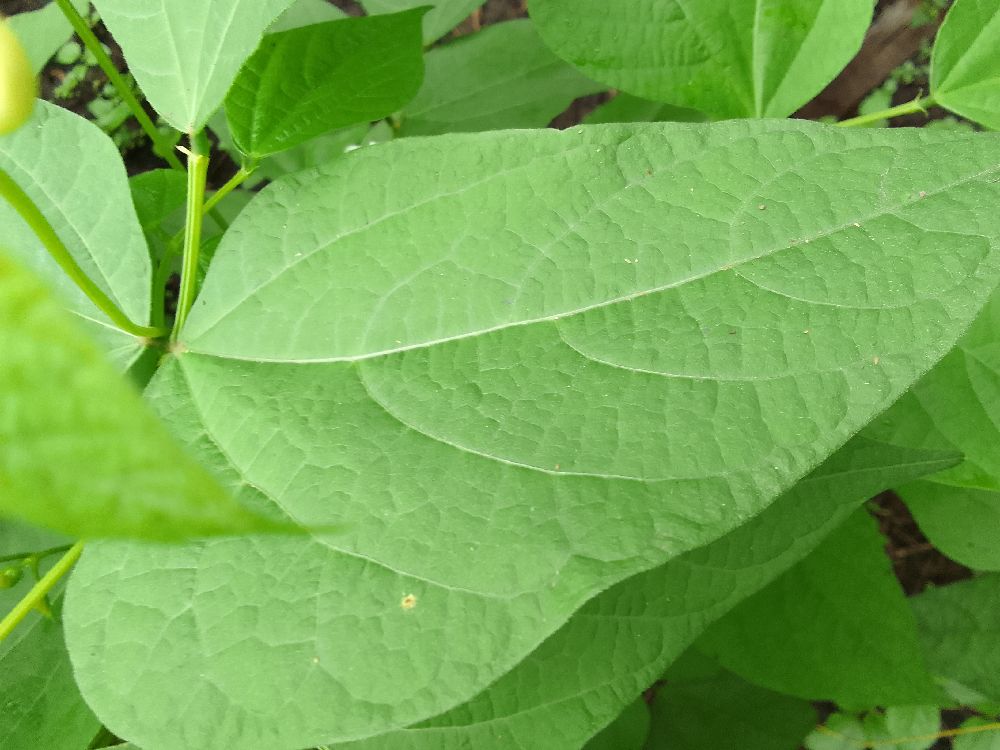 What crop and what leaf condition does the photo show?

common bean, healthy
